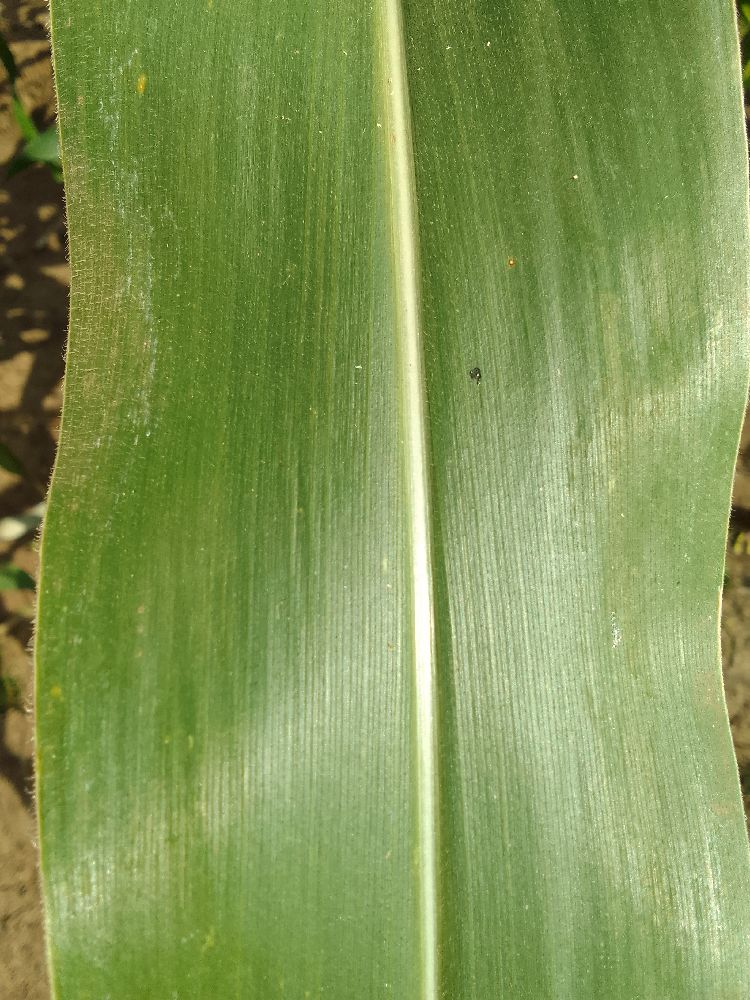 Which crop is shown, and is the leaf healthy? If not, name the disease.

maize, healthy
